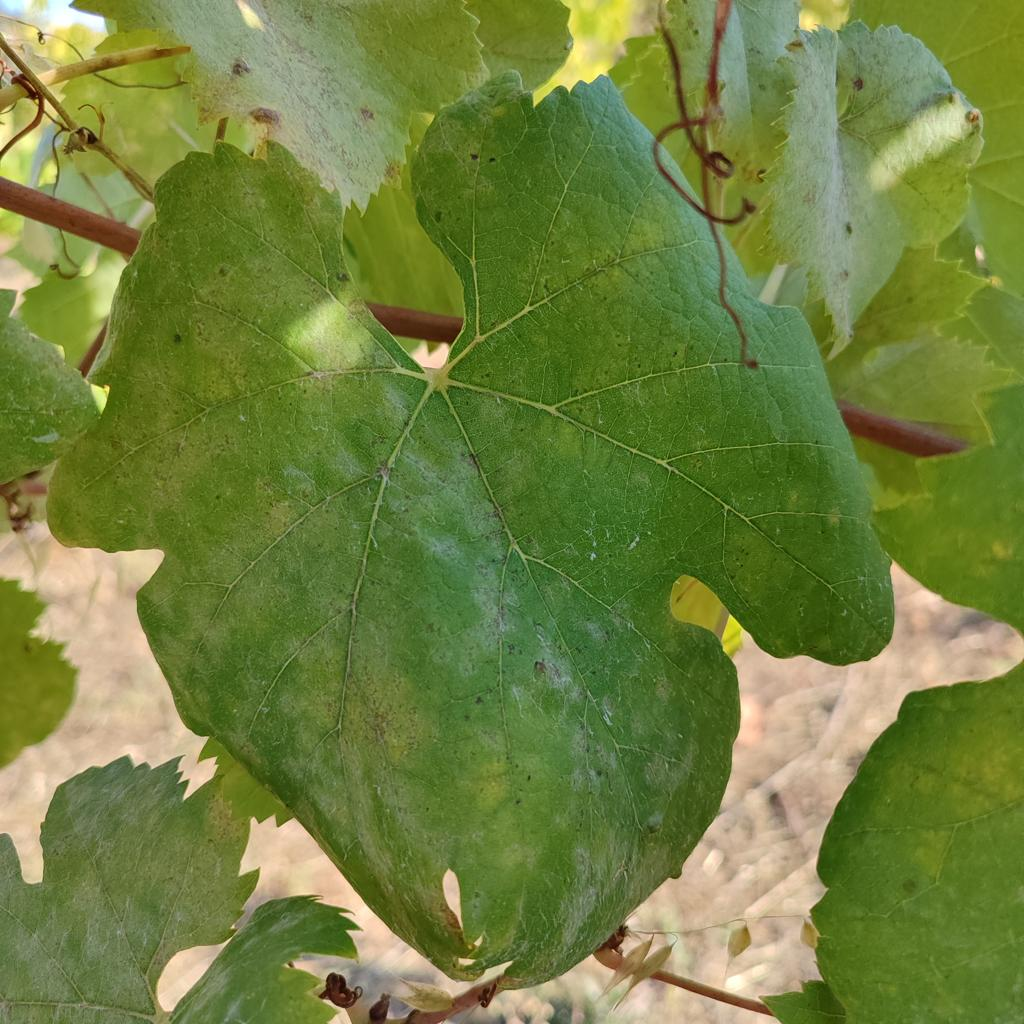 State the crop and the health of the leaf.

grapevine, powdery mildew
